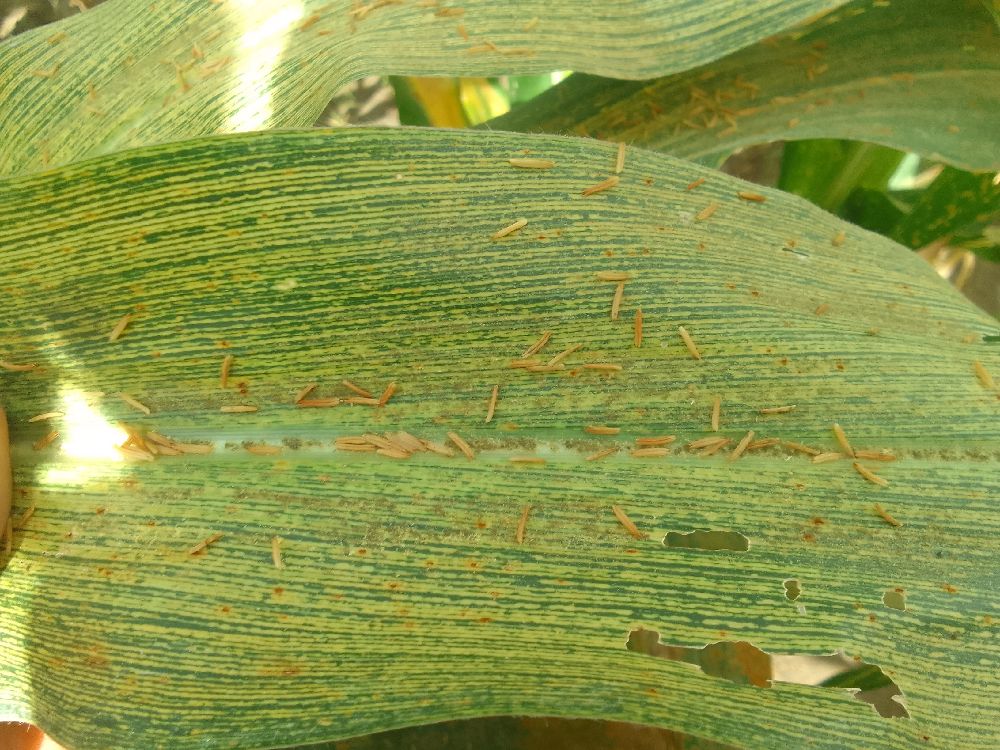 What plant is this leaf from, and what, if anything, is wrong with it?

maize, maize streak virus
